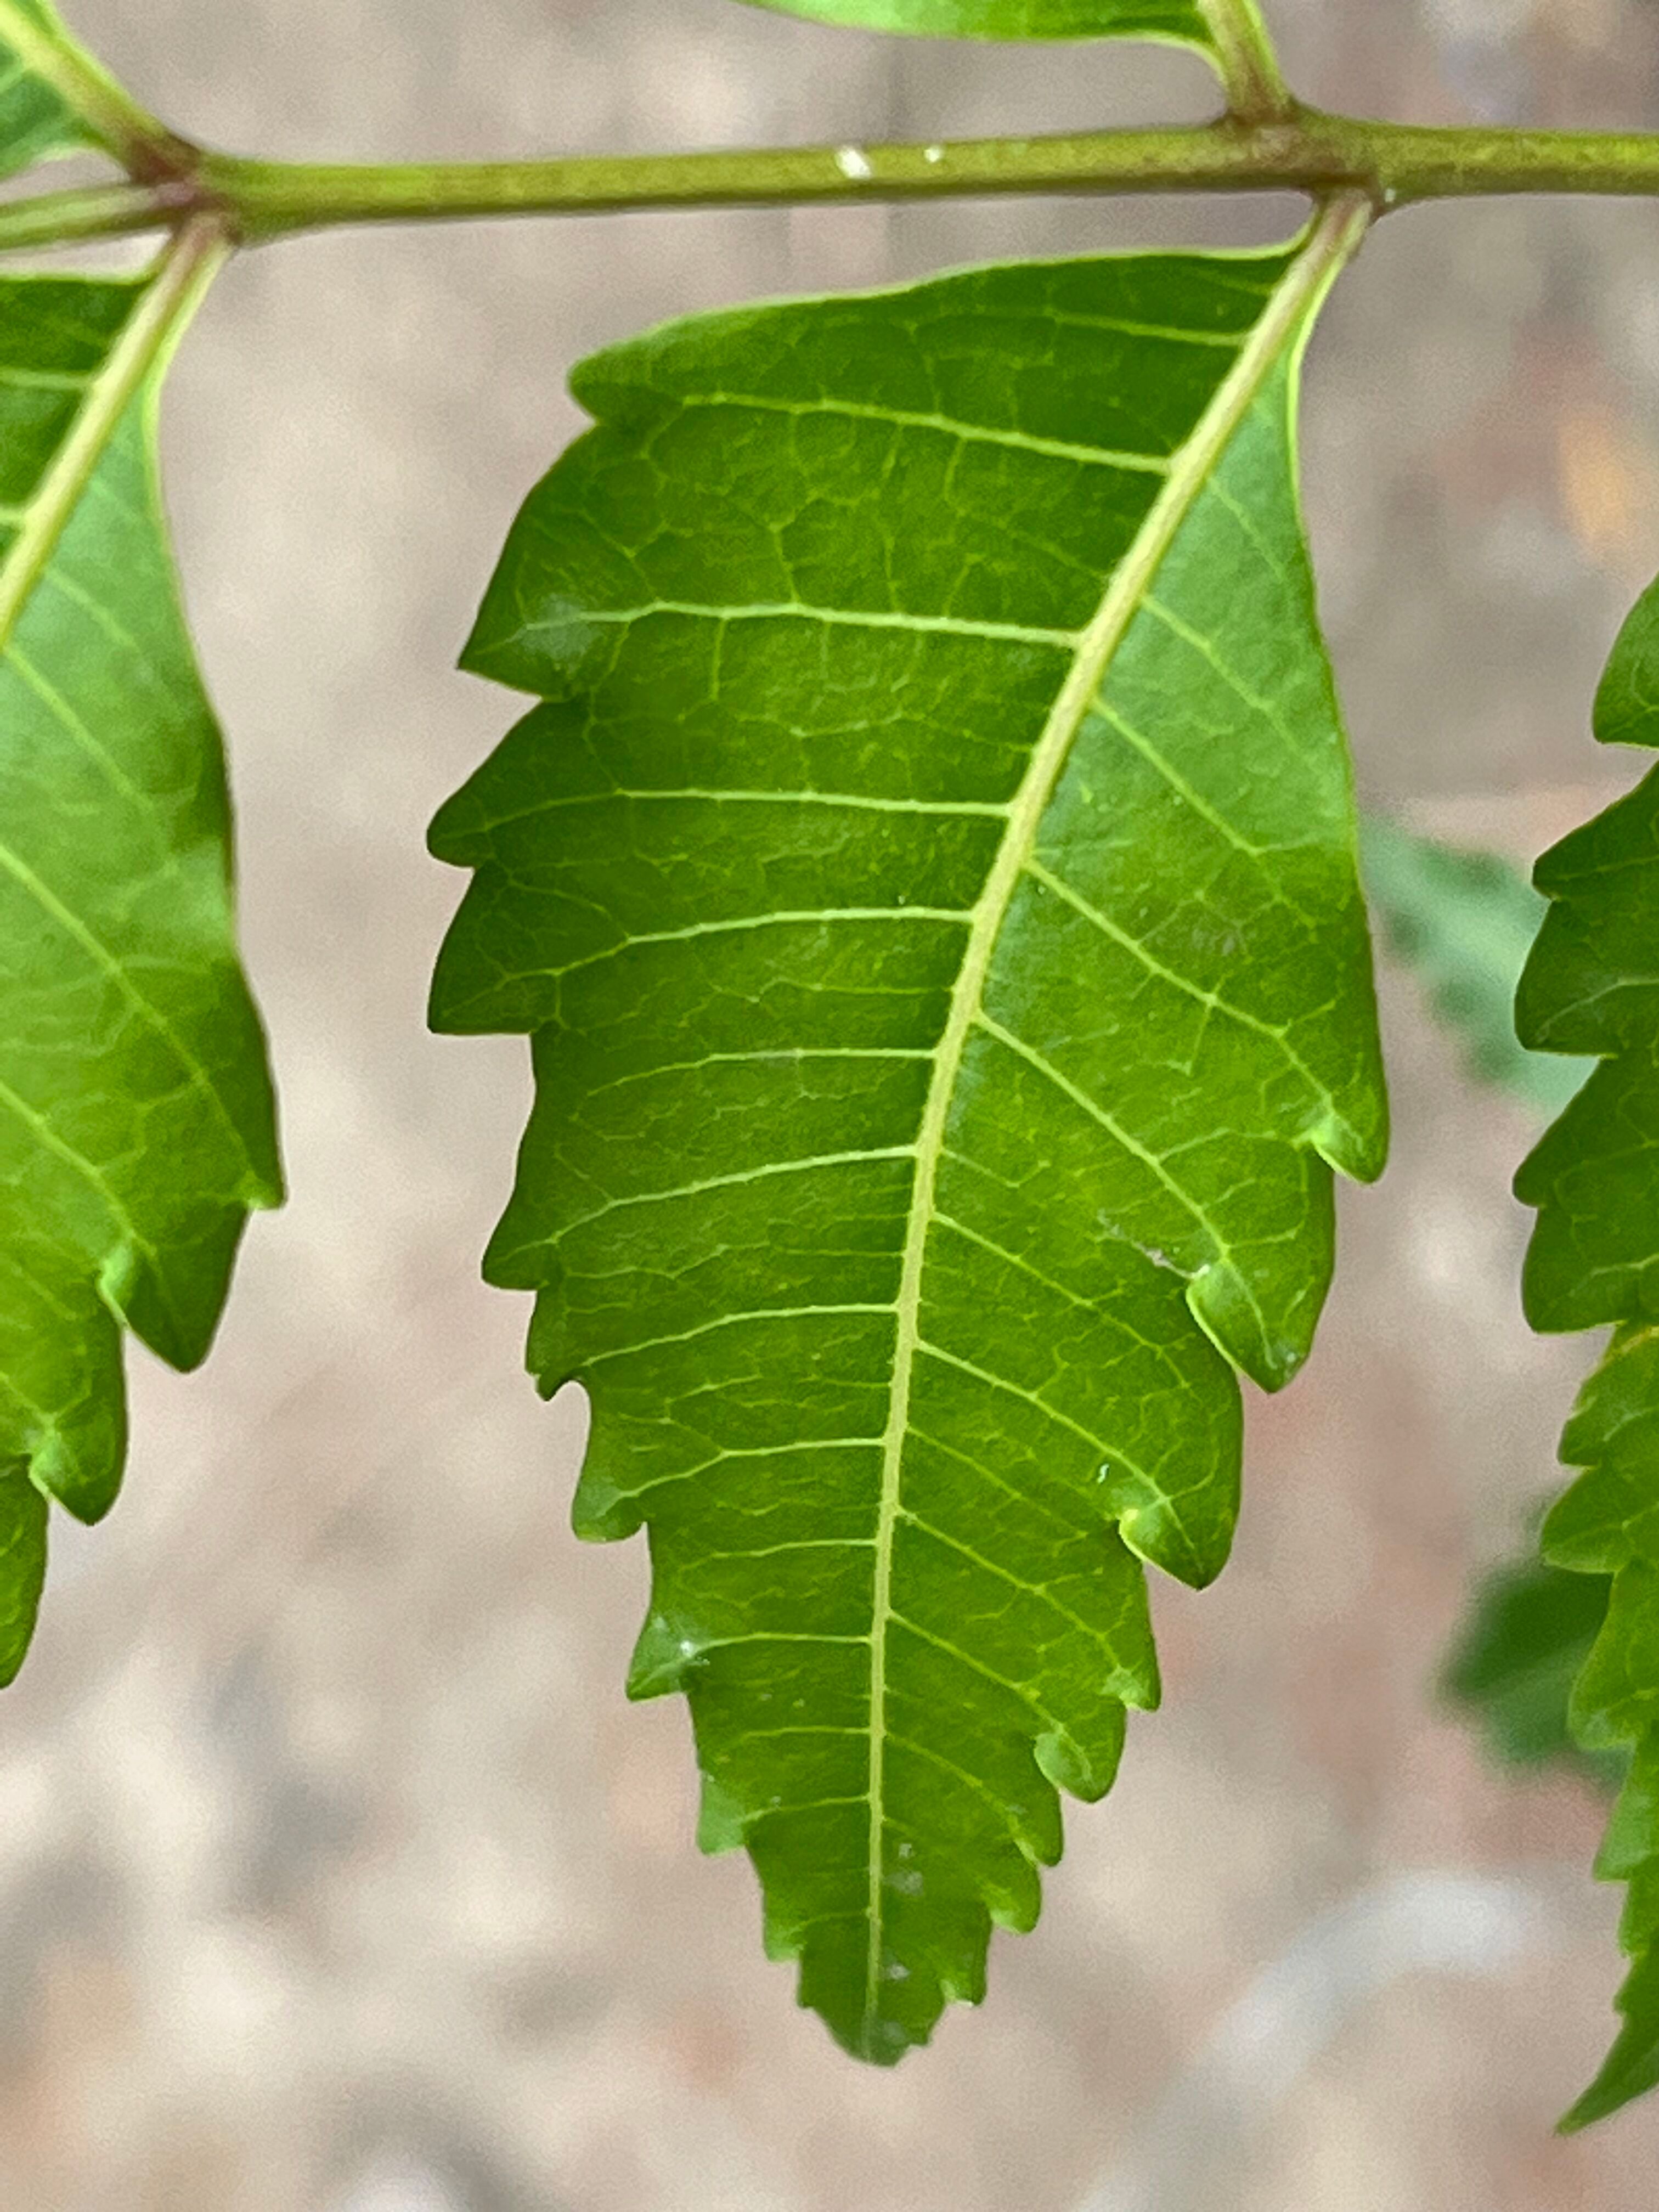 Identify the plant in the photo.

neem
